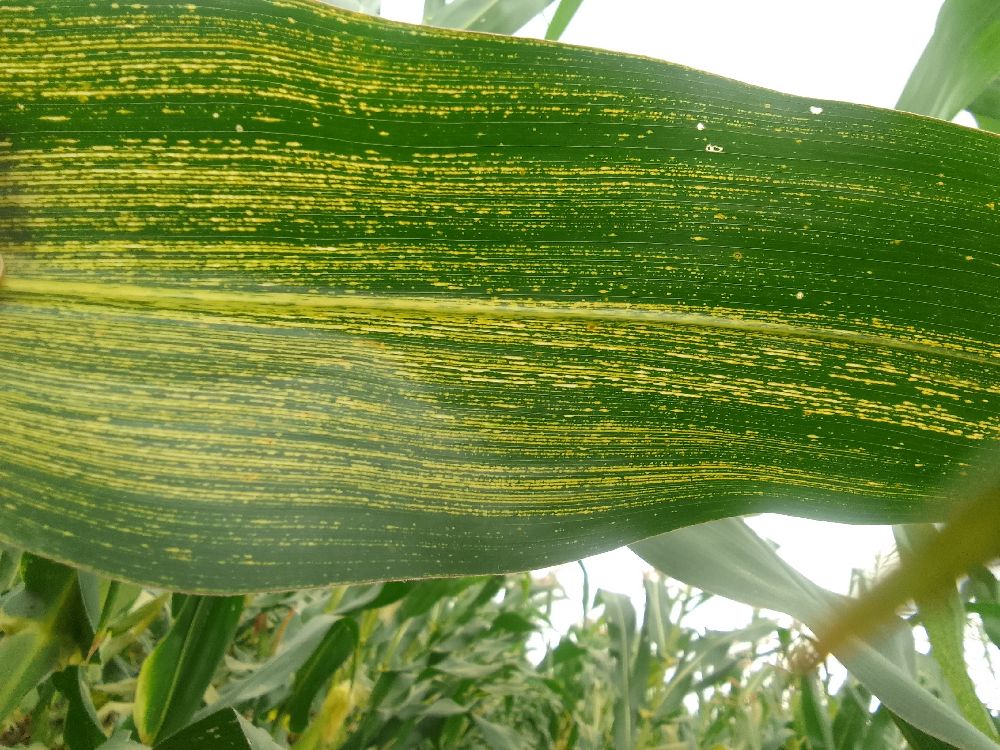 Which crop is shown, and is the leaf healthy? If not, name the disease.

maize, maize streak virus
